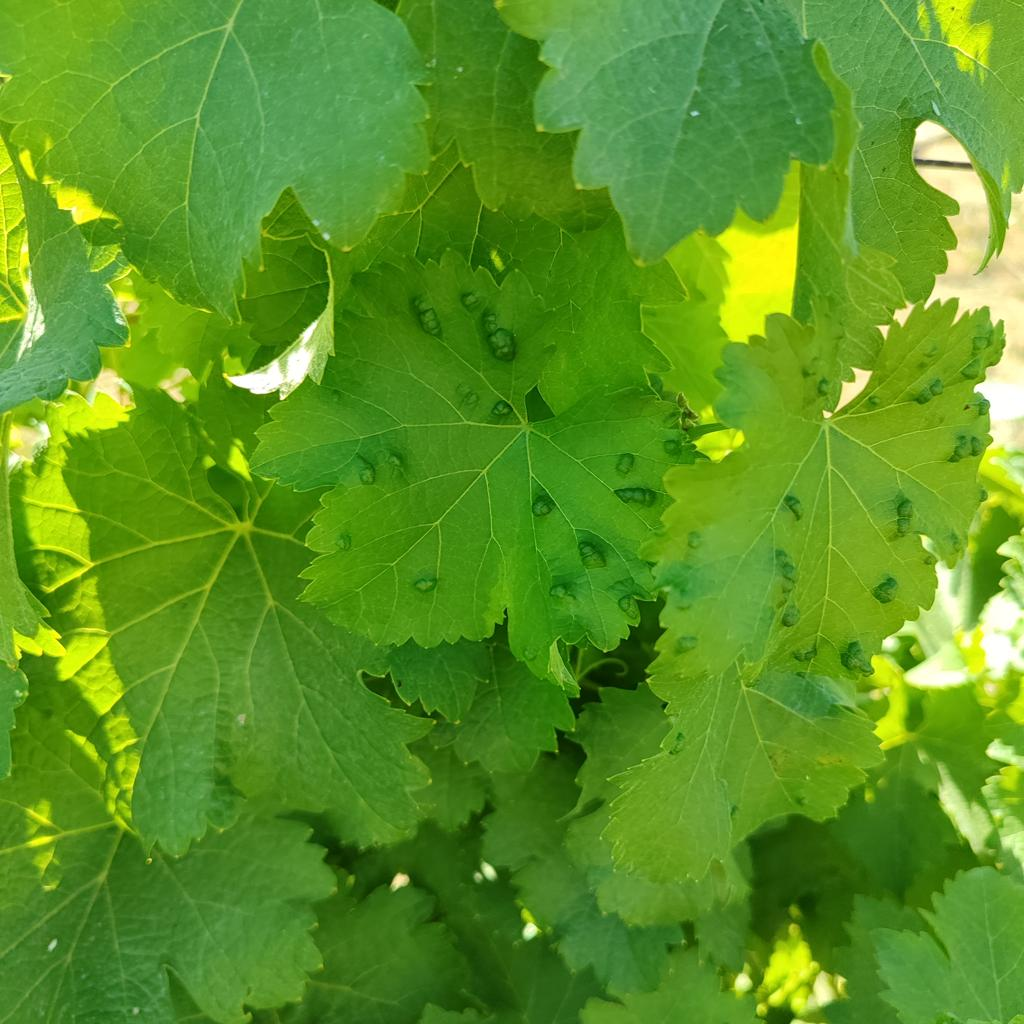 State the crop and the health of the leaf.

grapevine, erineum mite
